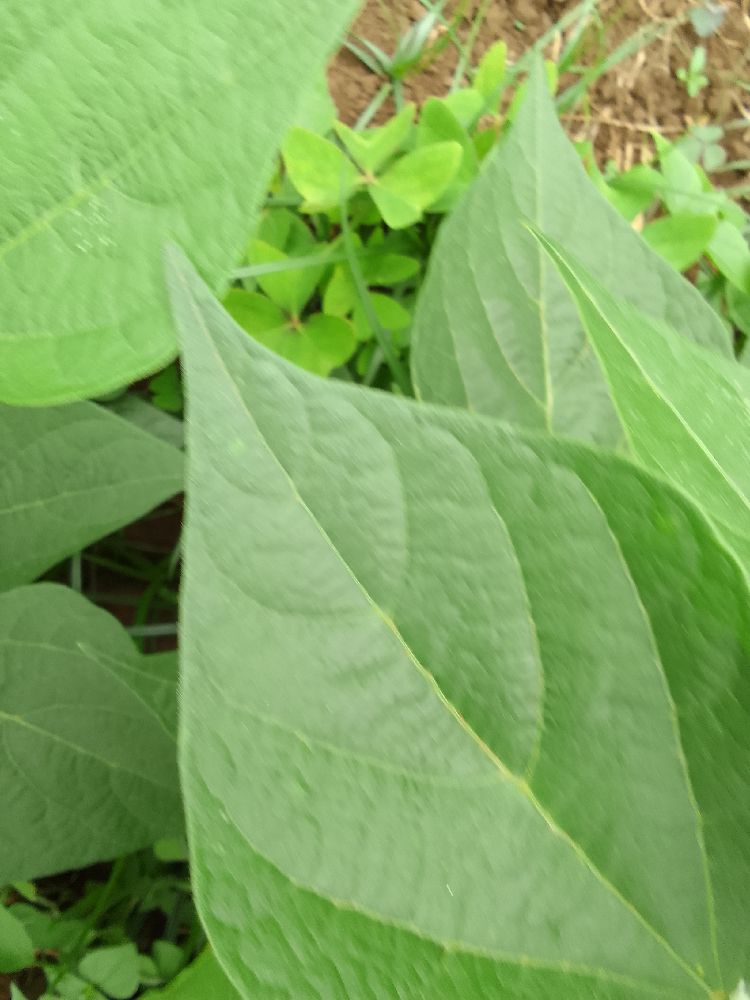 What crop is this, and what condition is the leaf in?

common bean, healthy
